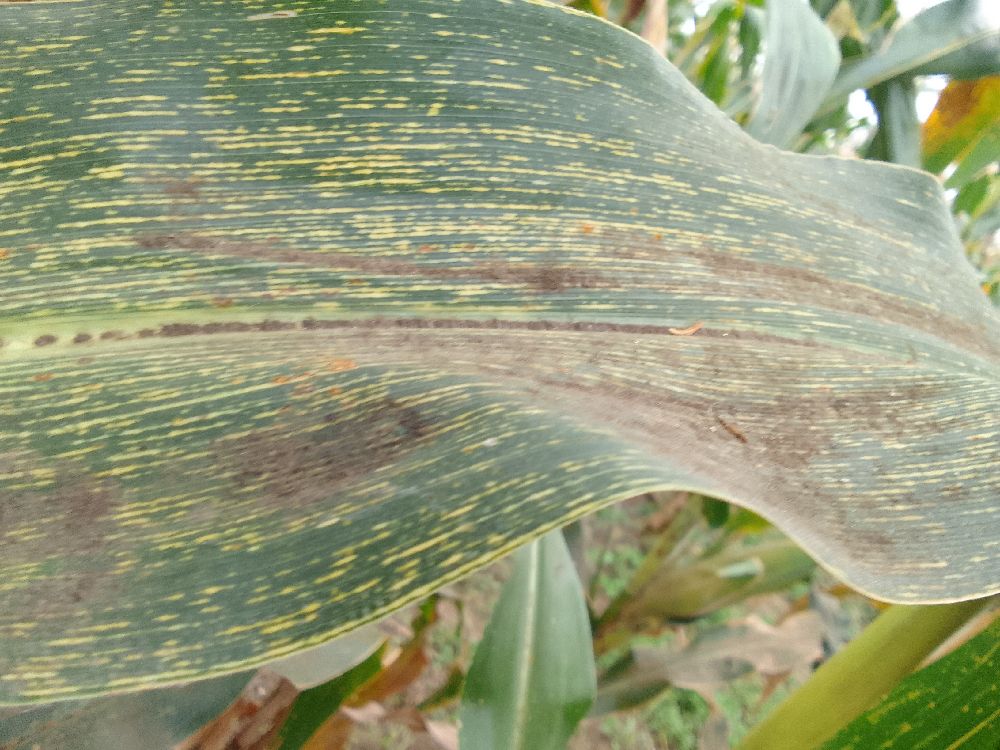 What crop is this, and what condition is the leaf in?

maize, maize streak virus
